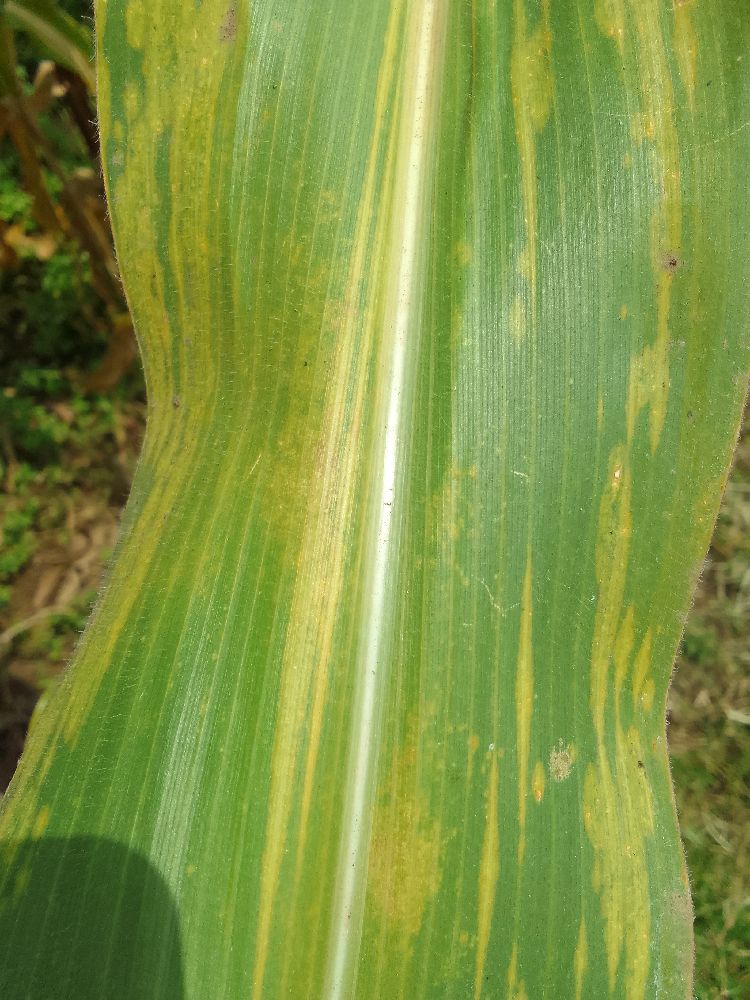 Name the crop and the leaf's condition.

maize, maize lethal necrosis
